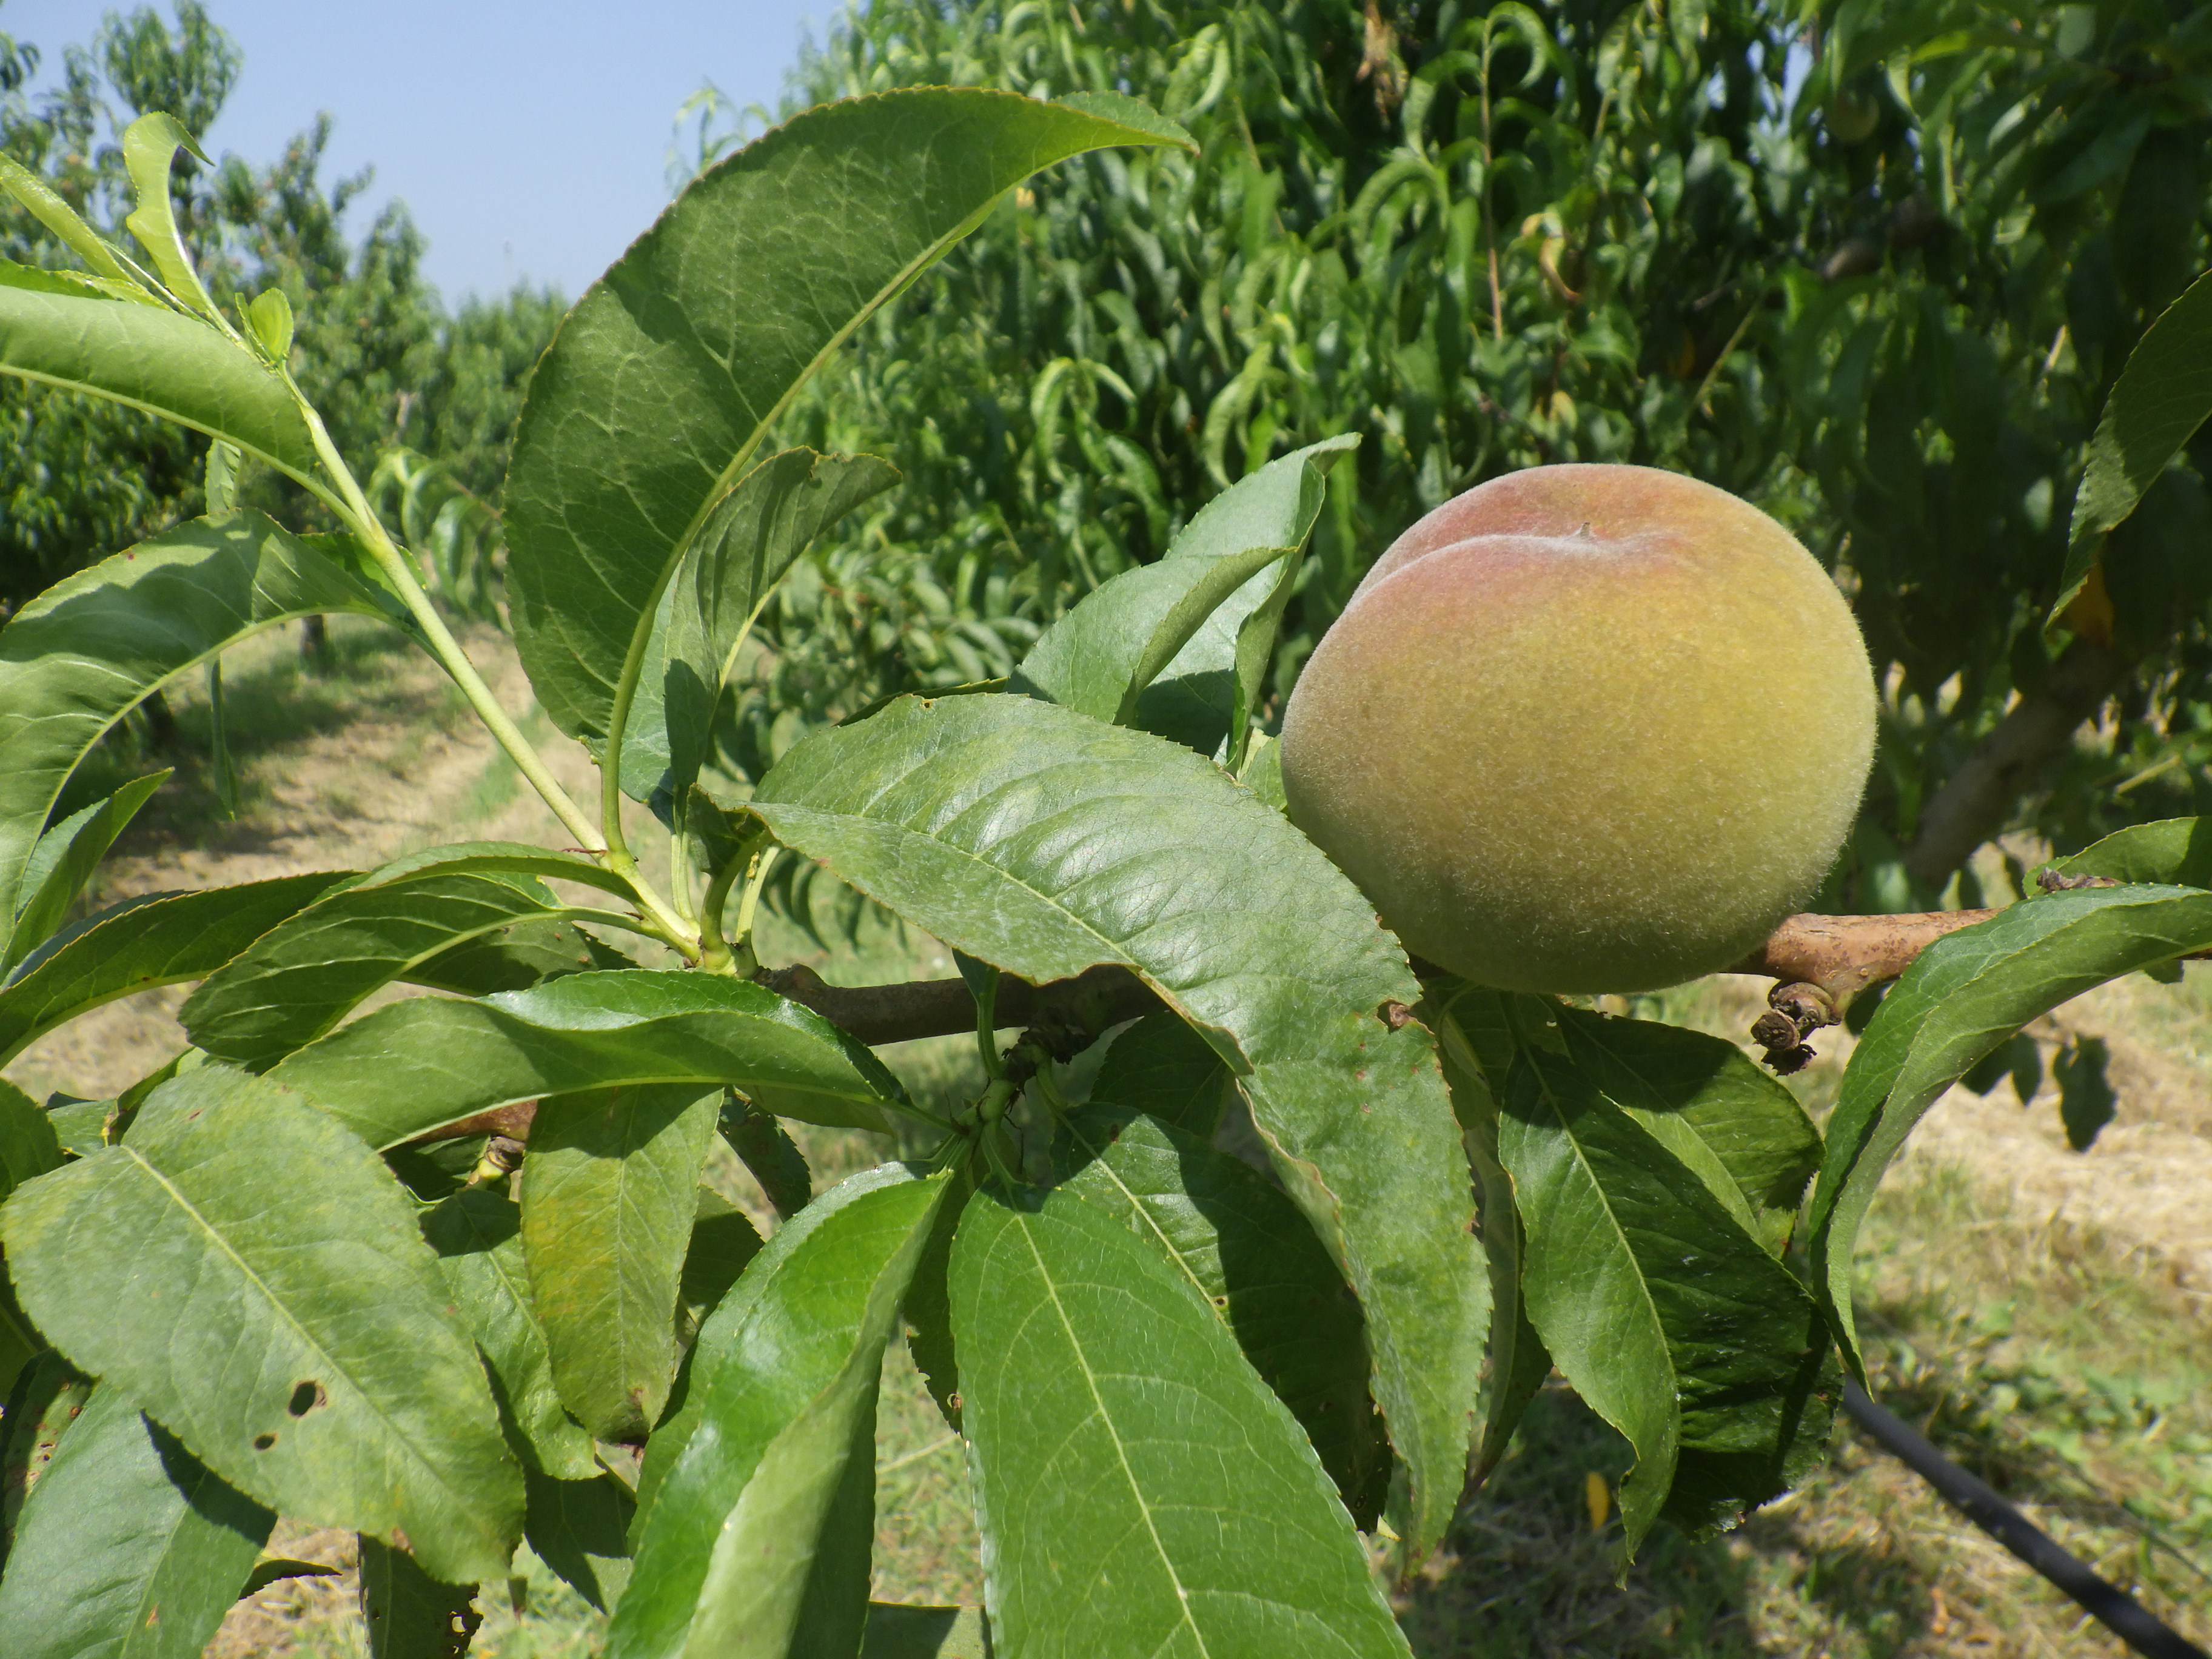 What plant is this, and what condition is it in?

peach, shot hole disease
